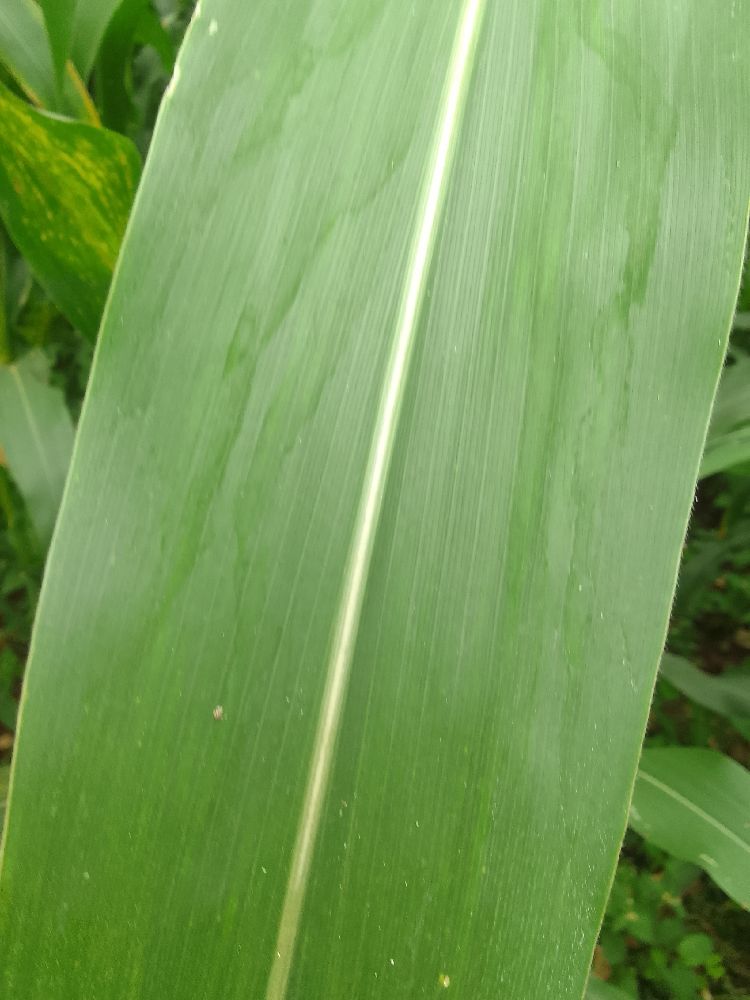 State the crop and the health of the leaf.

maize, healthy
